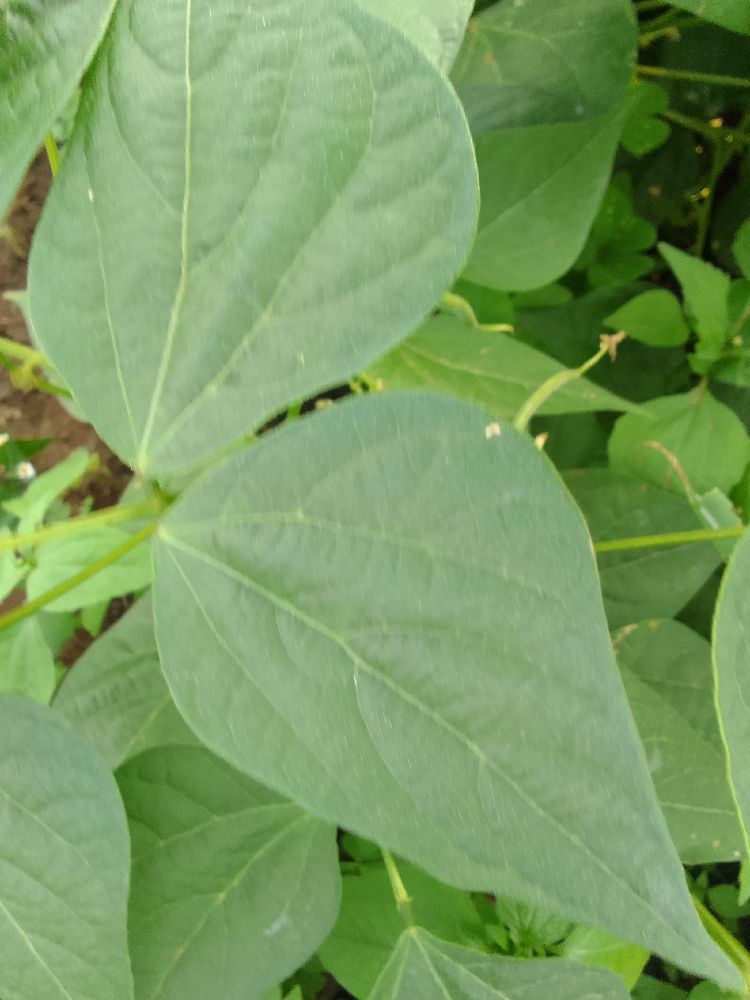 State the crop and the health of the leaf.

common bean, healthy
